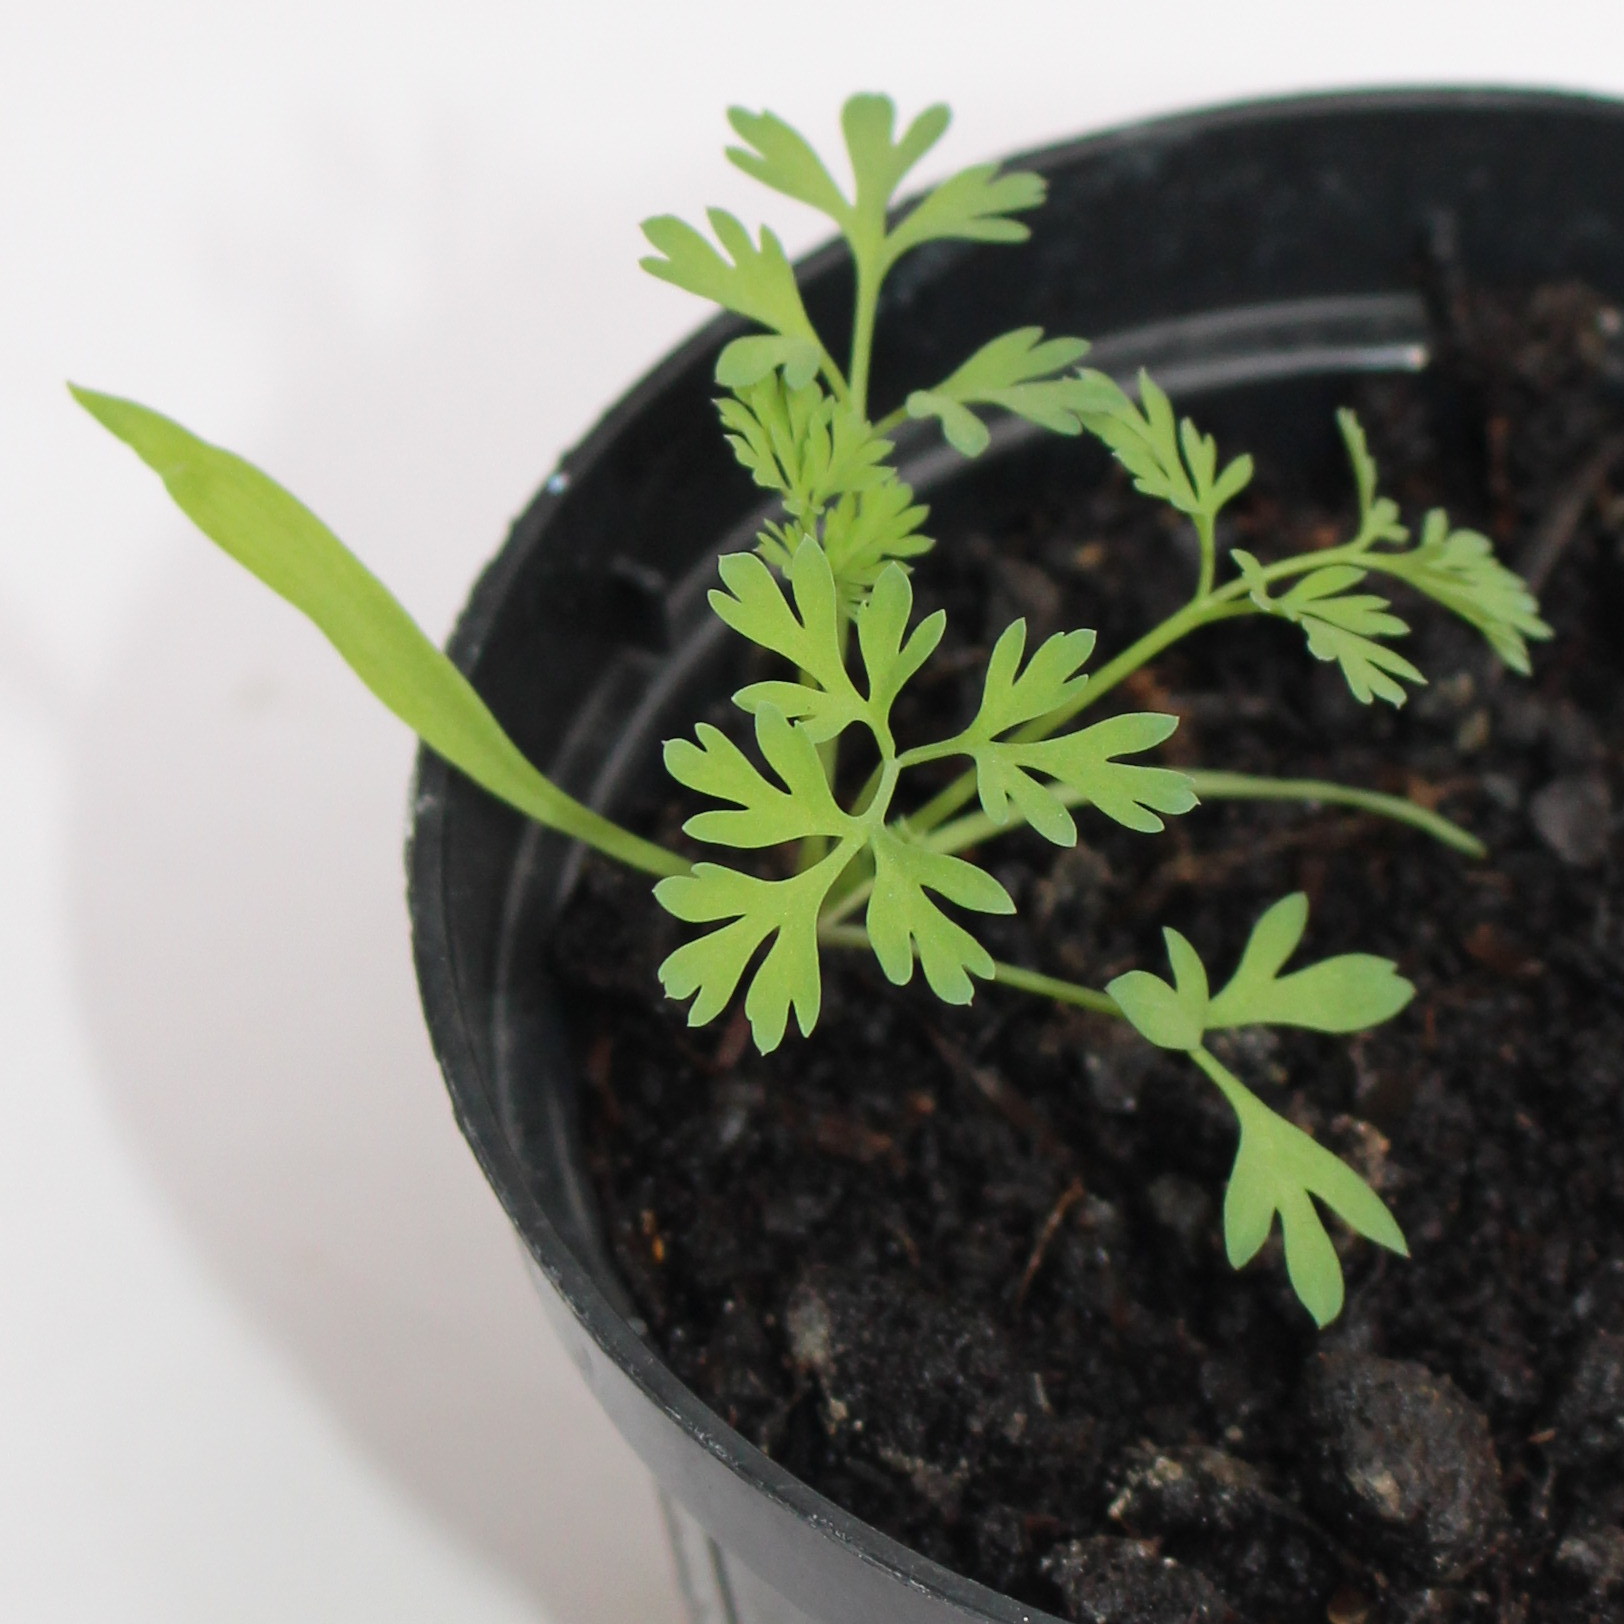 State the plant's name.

Fumaria officinalis
